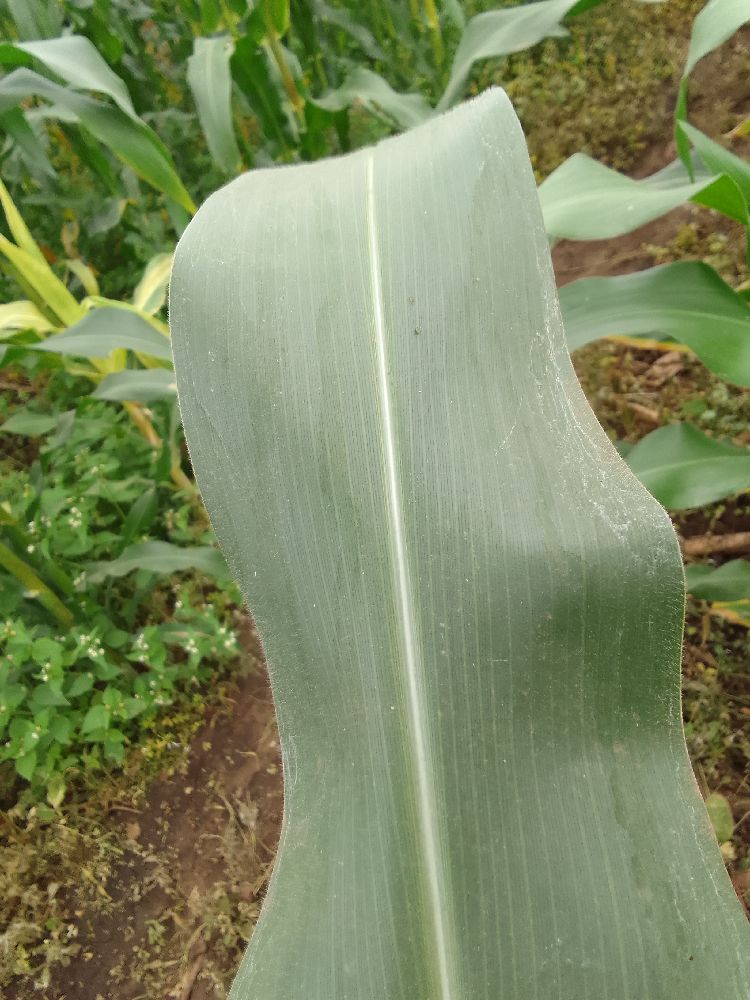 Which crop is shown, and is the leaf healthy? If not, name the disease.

maize, healthy
